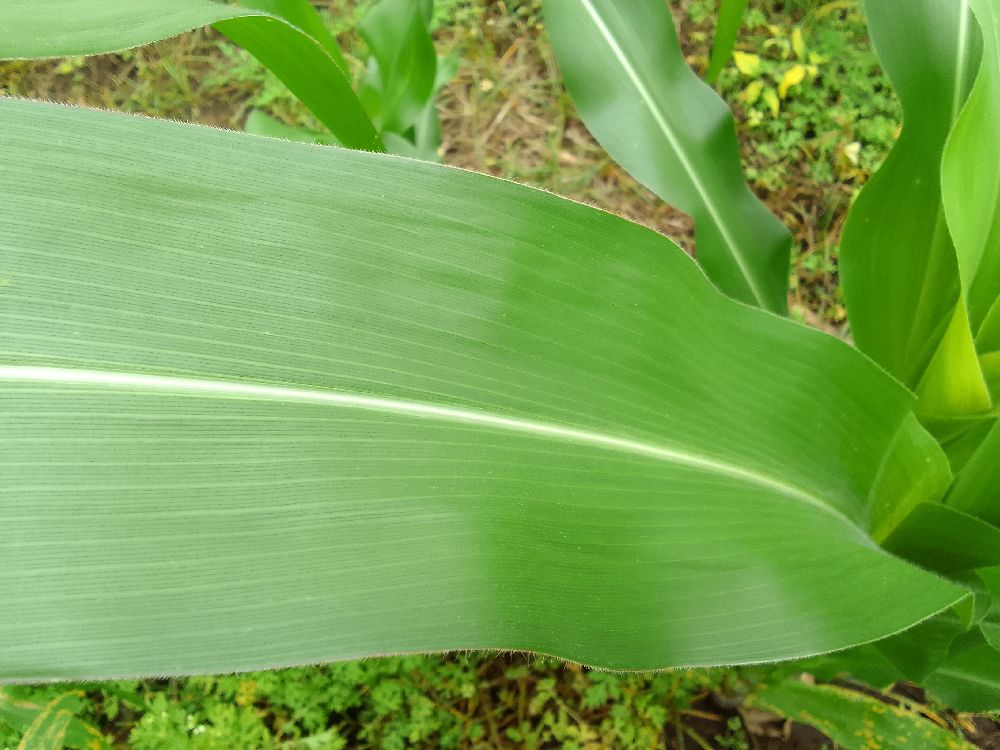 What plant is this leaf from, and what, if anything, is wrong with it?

maize, healthy
